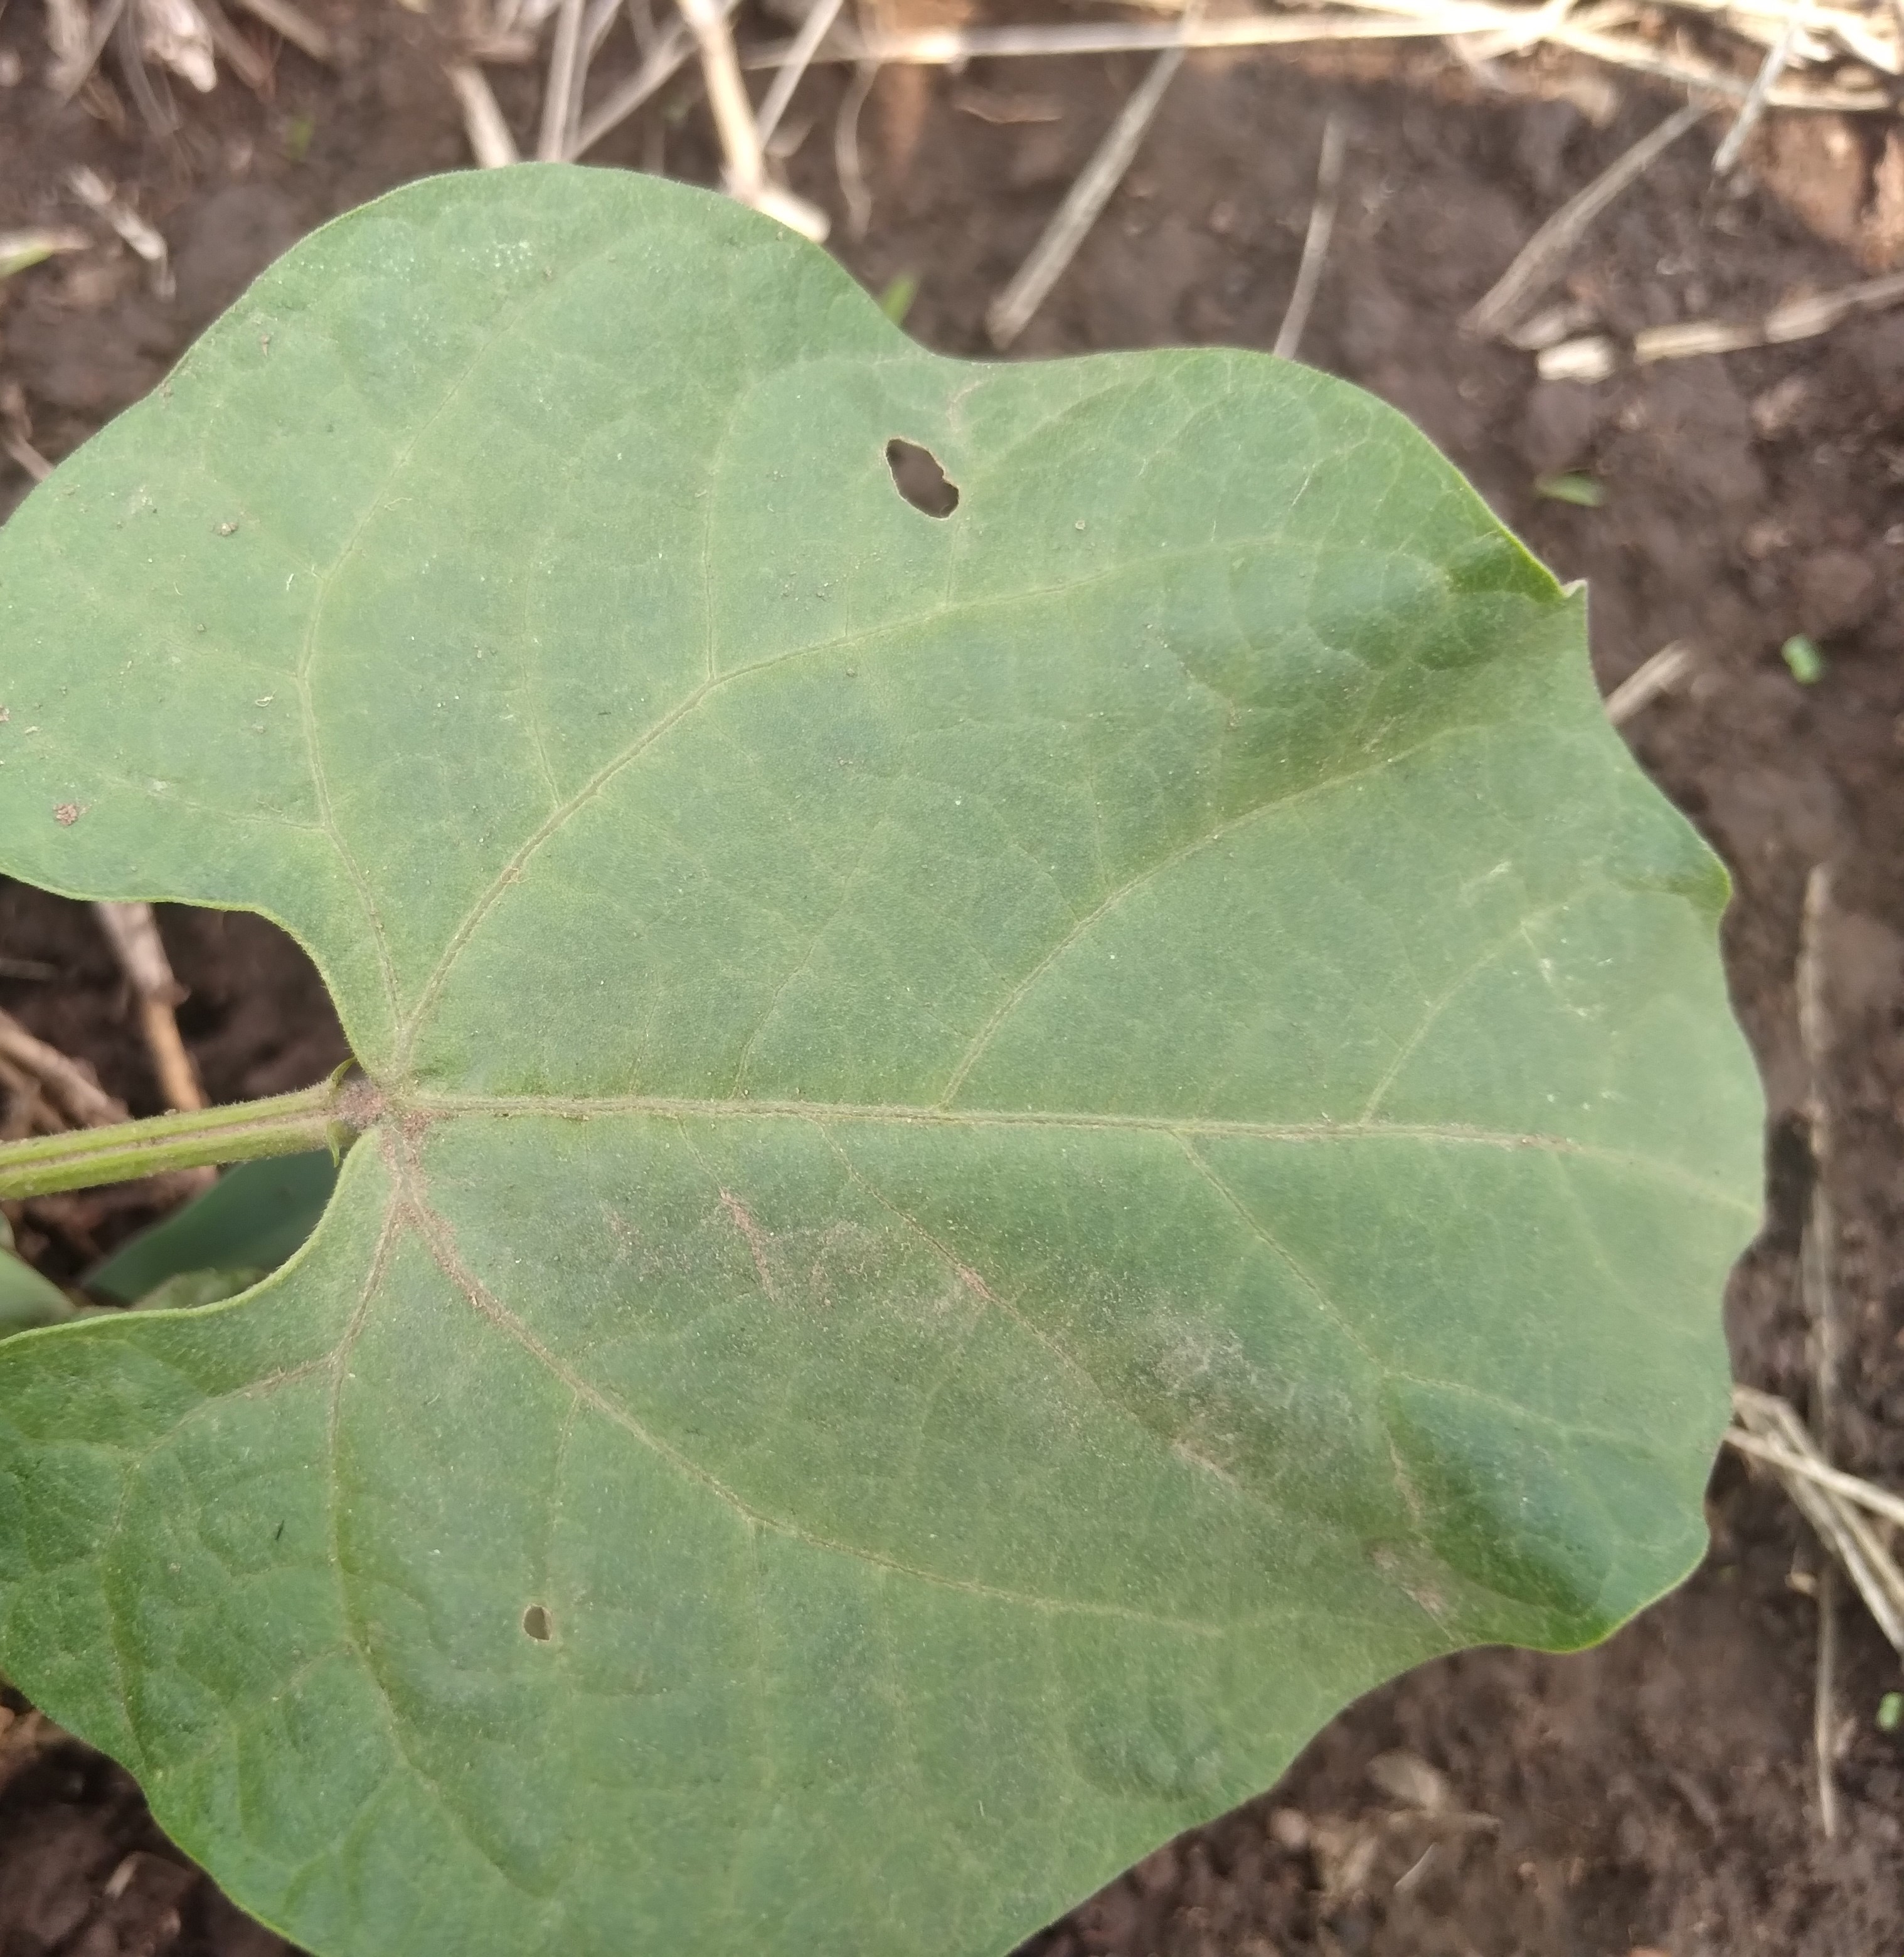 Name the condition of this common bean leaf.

healthy
